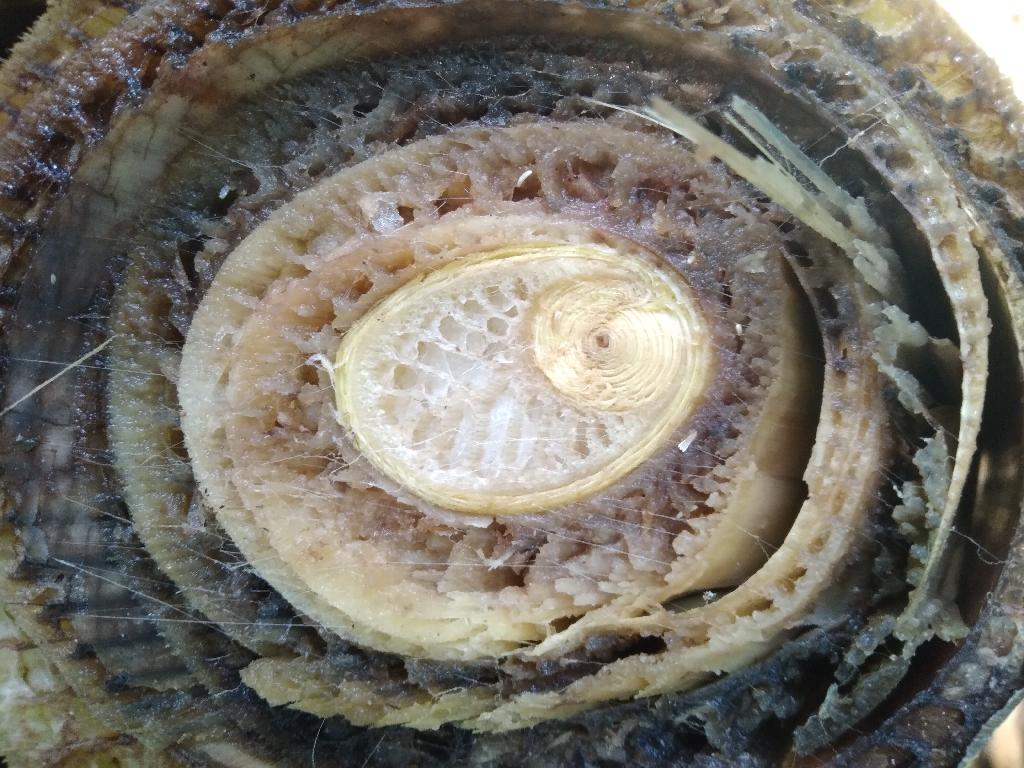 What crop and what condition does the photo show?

banana, fusarium wilt race 1
